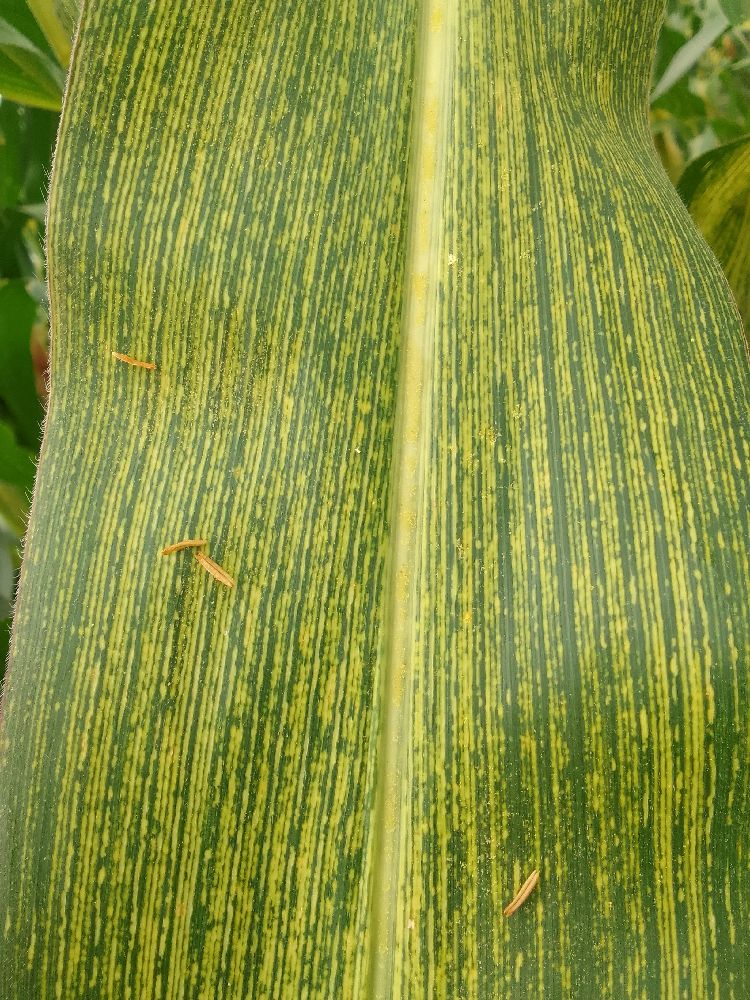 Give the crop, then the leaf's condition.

maize, maize streak virus
